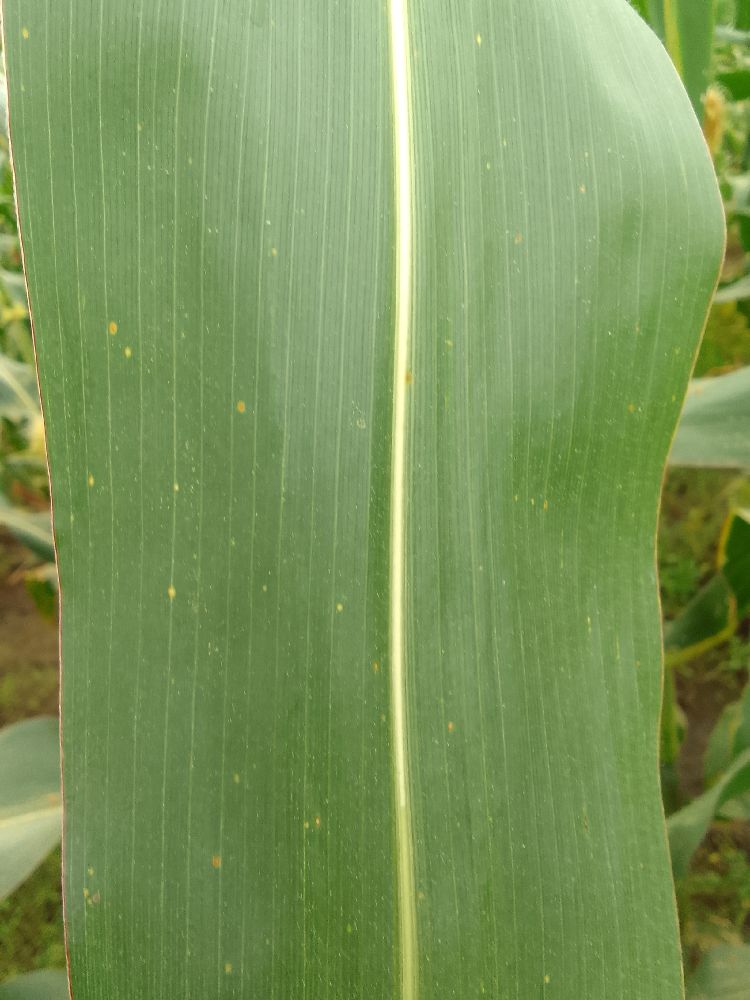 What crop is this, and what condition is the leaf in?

maize, healthy
